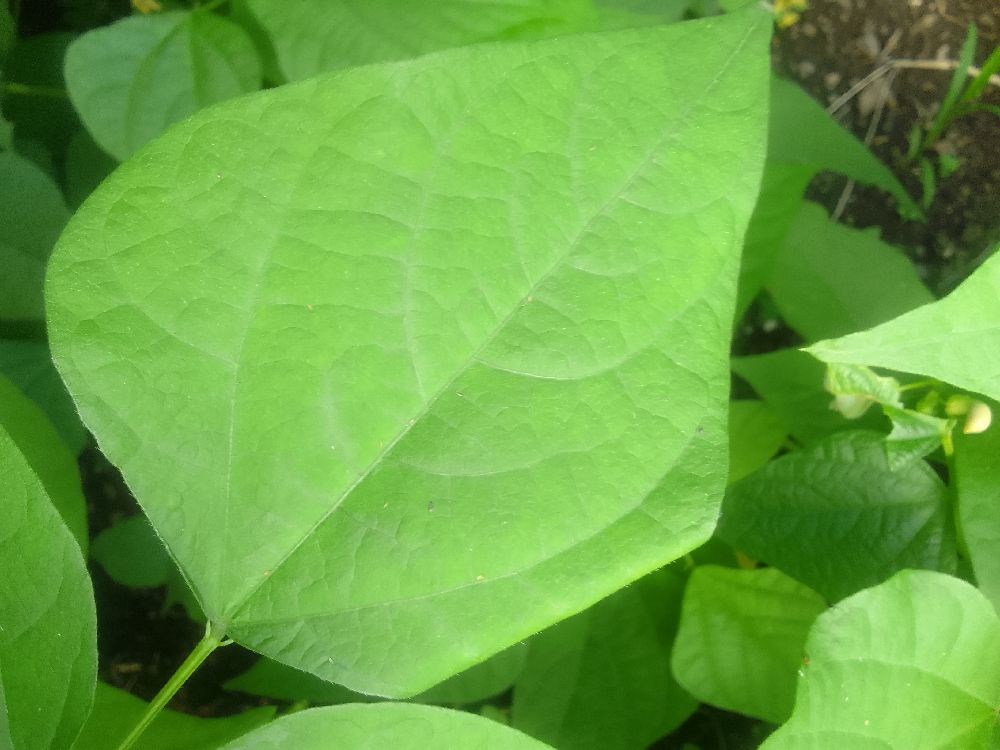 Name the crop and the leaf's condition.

common bean, healthy
